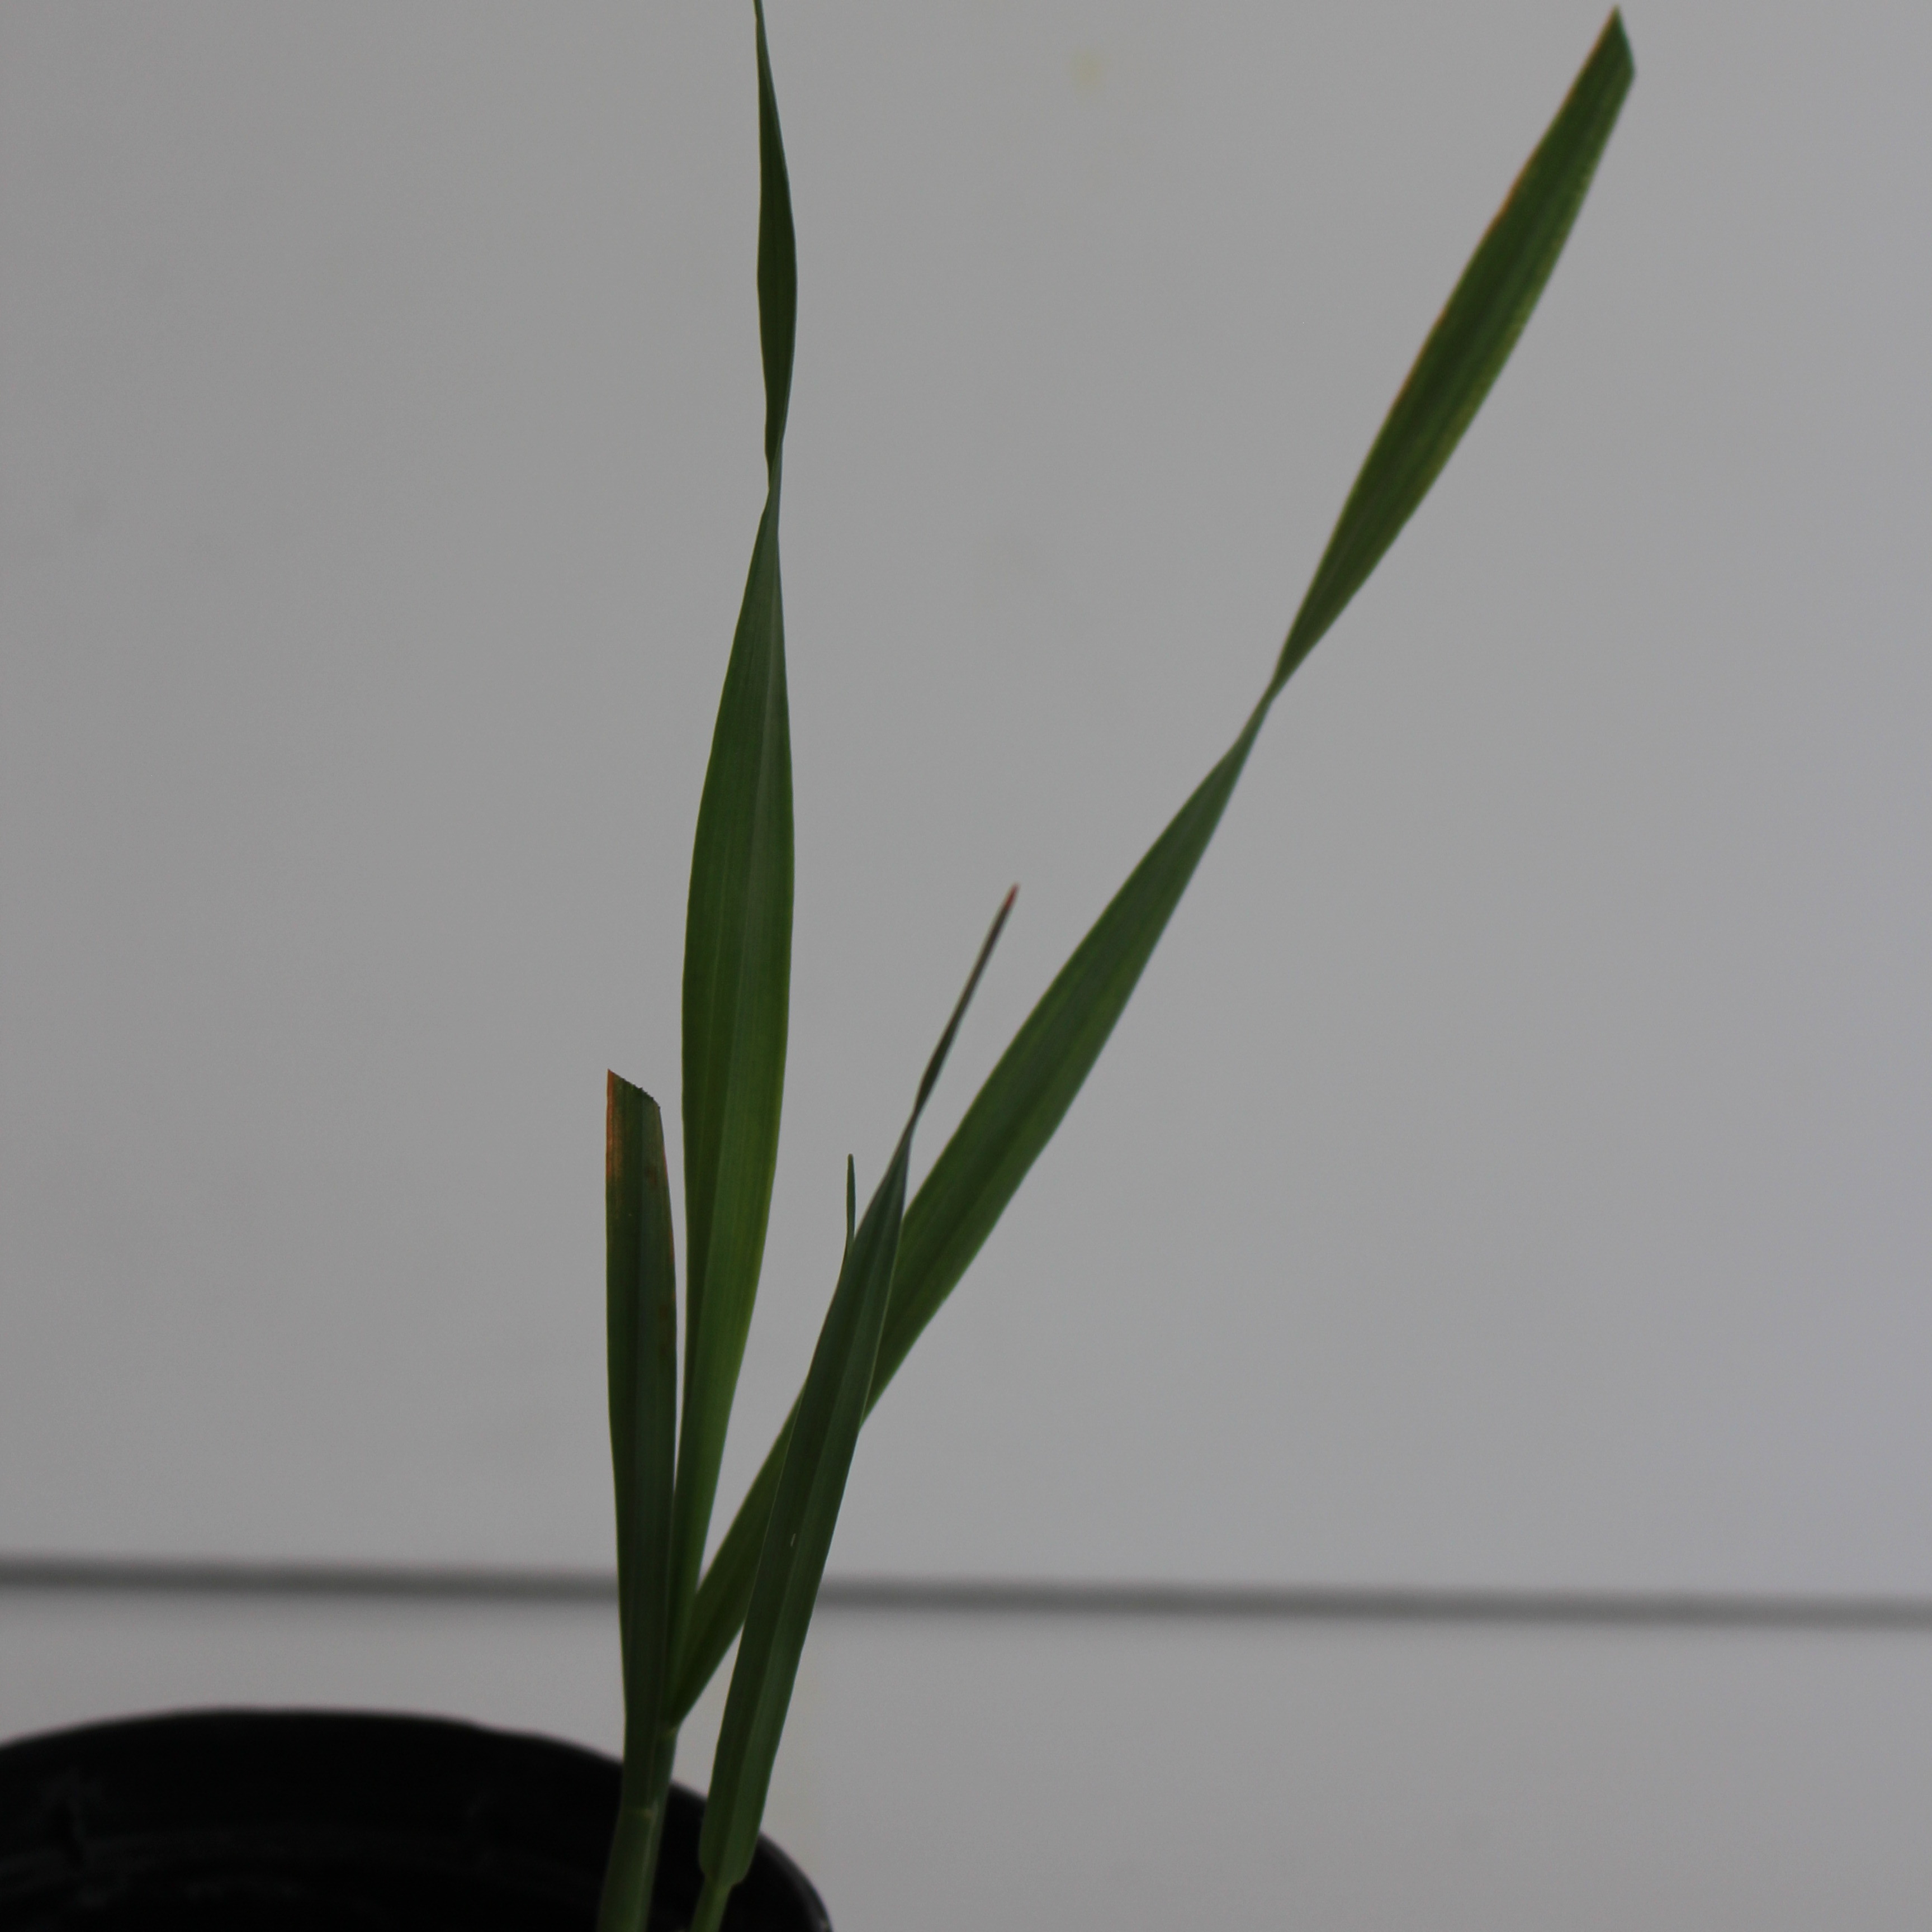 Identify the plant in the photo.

Avena sterilis
